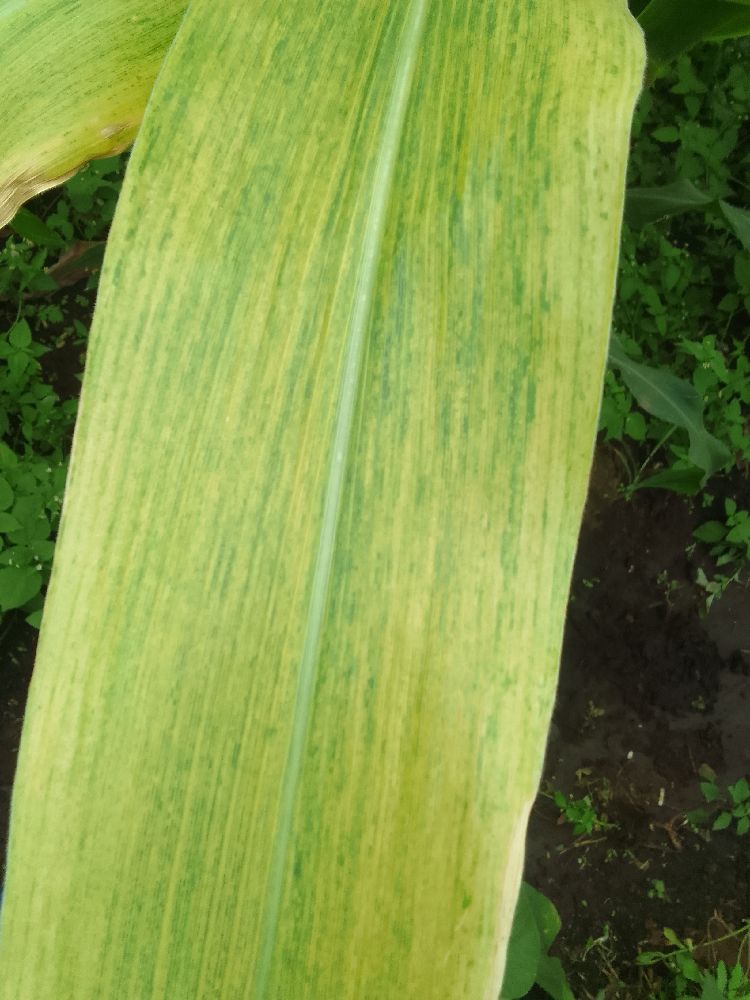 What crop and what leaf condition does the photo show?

maize, maize lethal necrosis
